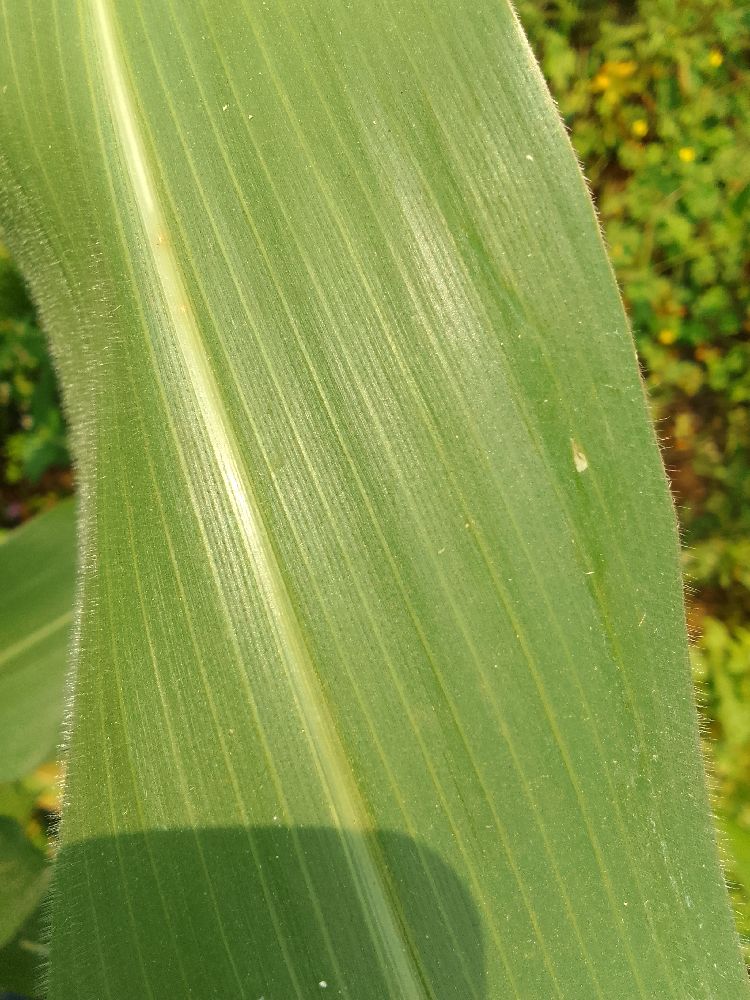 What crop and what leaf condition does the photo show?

maize, healthy
